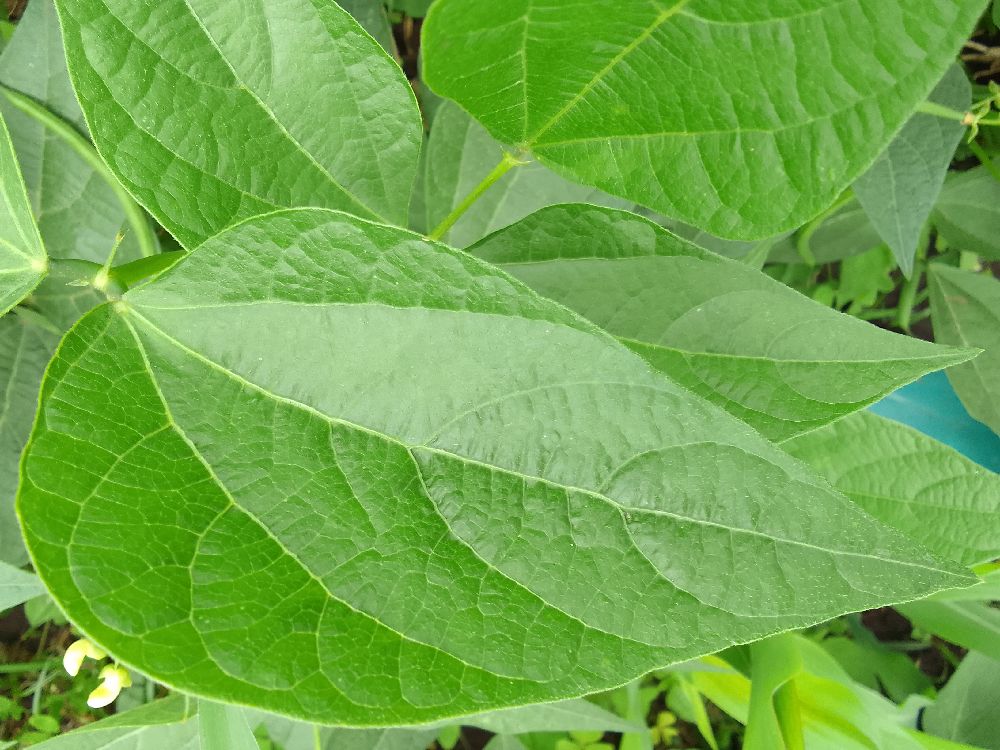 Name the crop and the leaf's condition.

common bean, healthy
